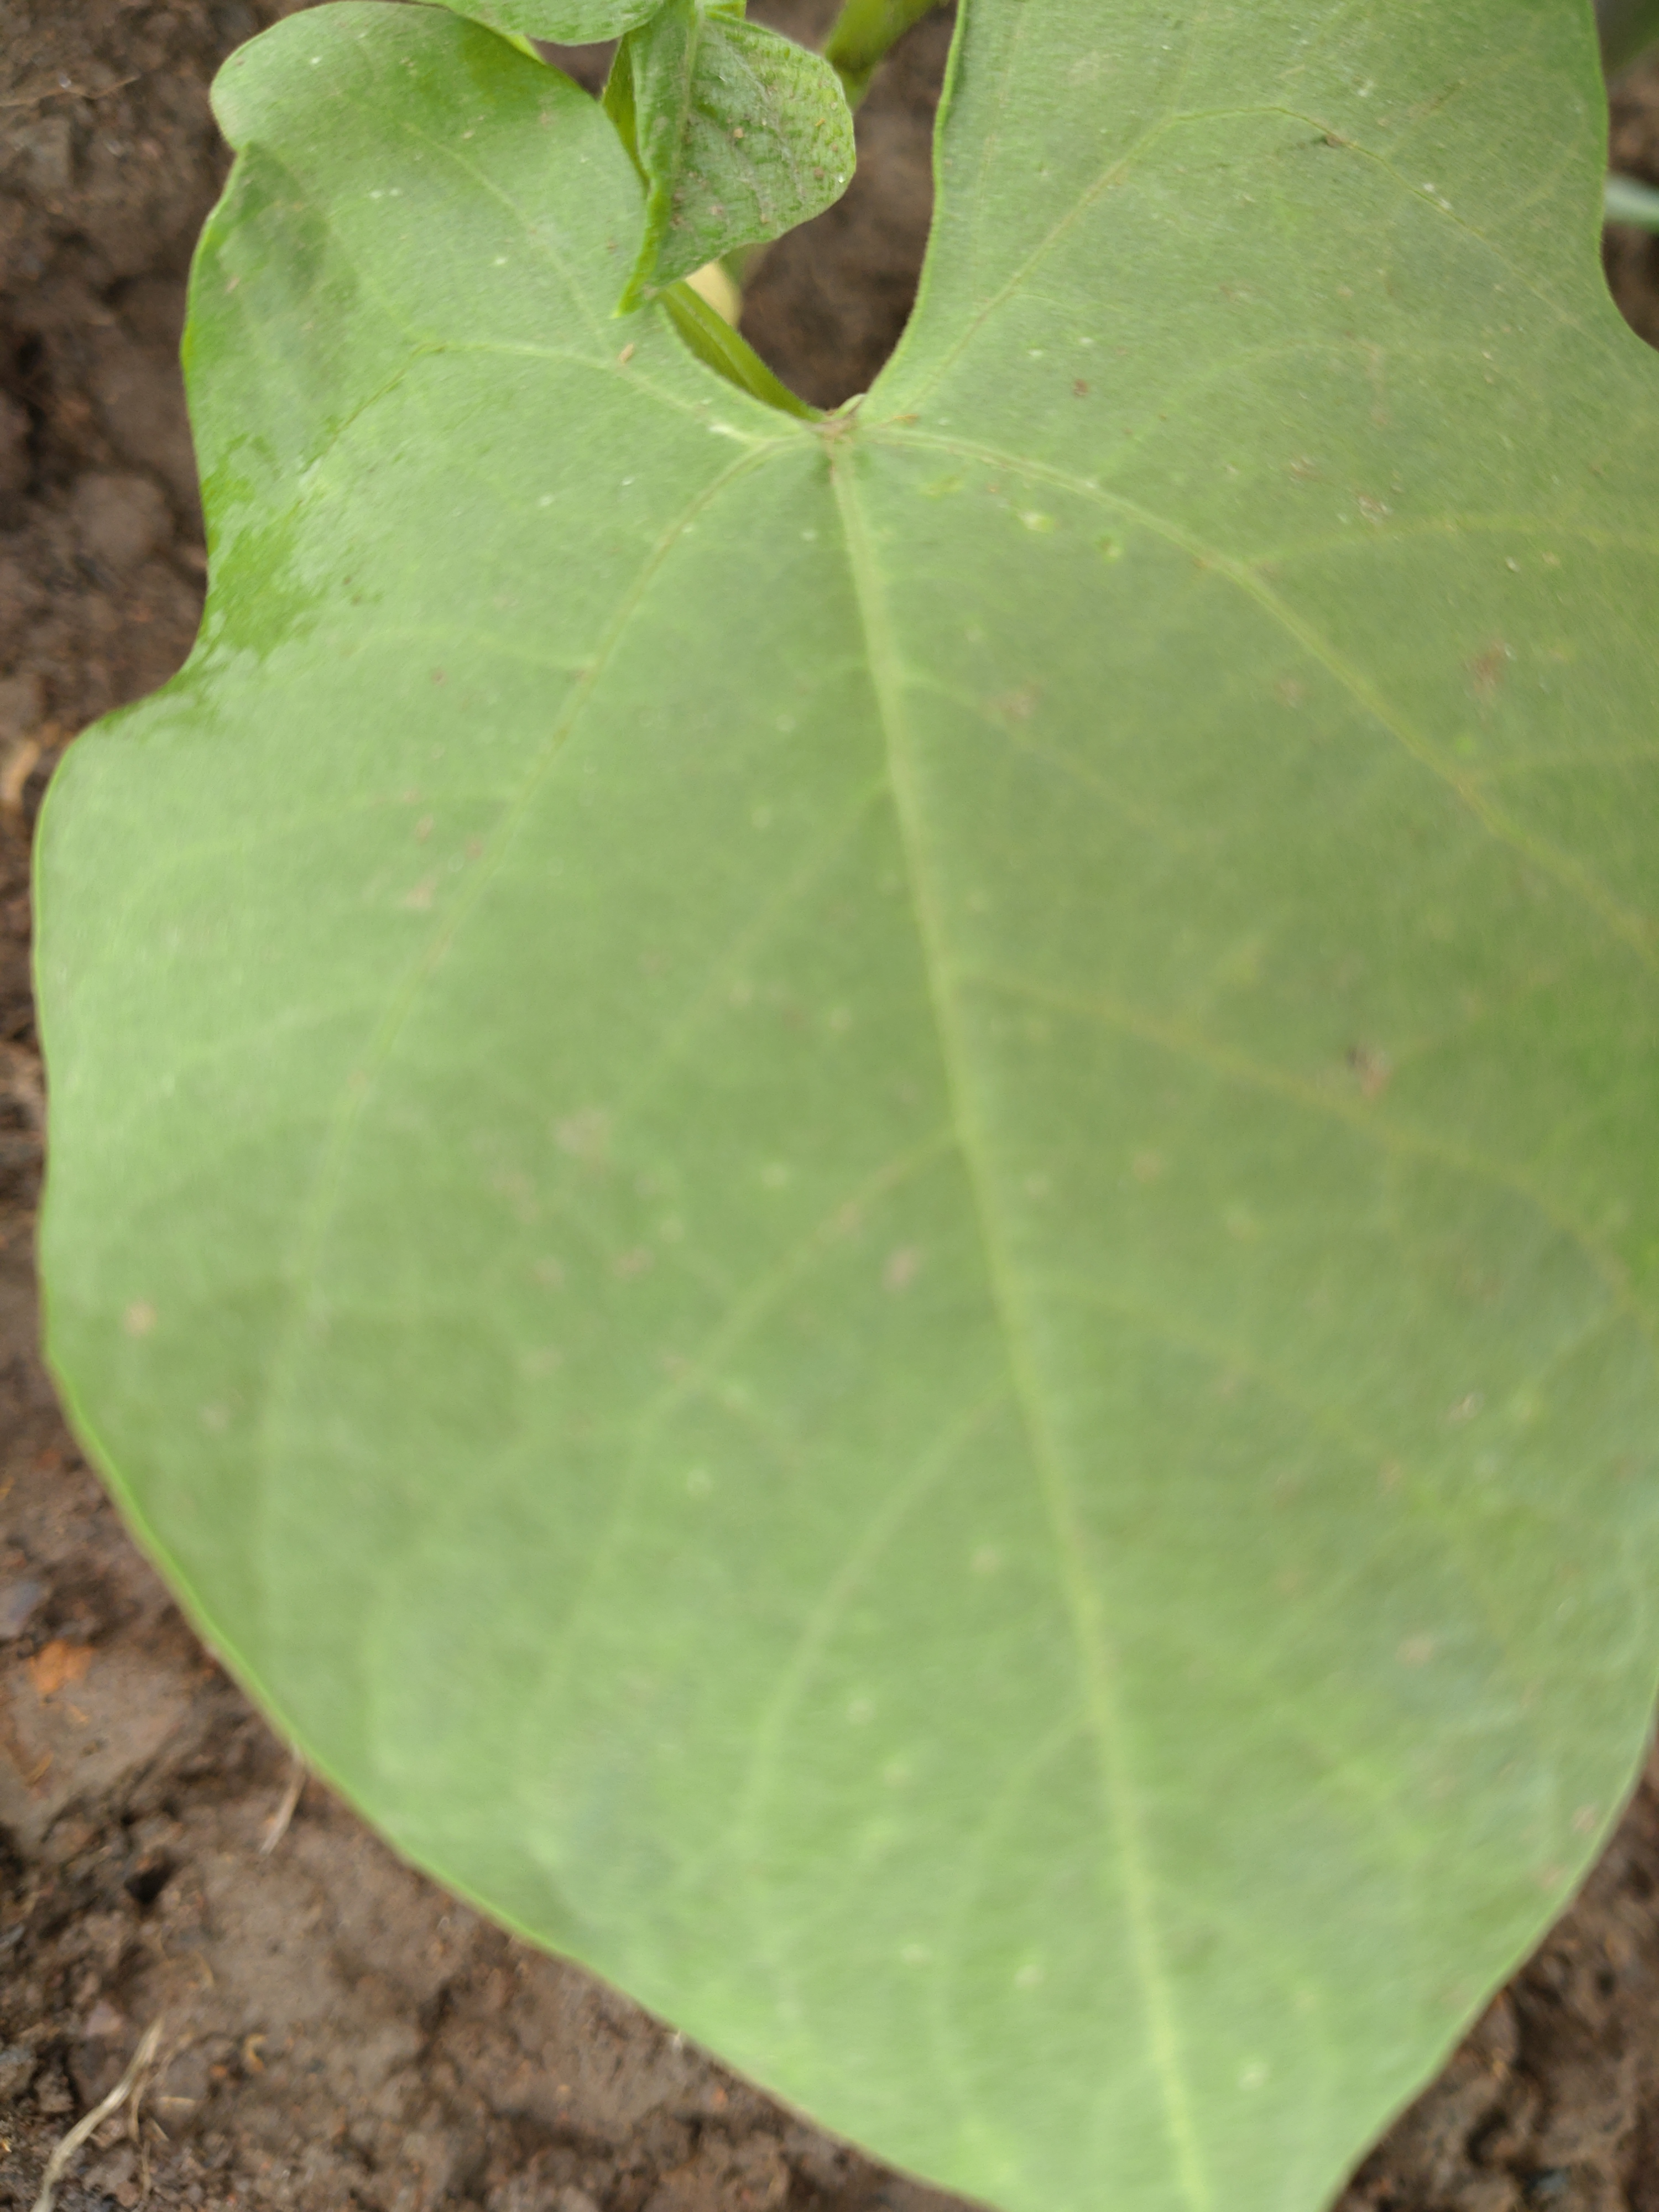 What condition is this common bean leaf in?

healthy
